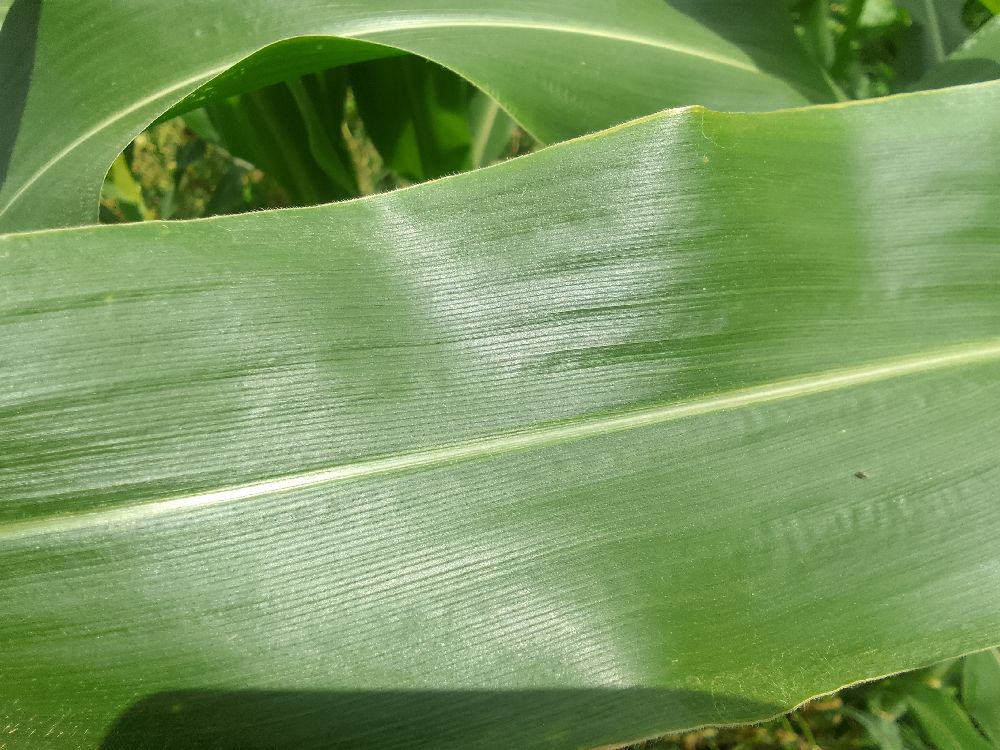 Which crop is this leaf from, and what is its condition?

maize, healthy
